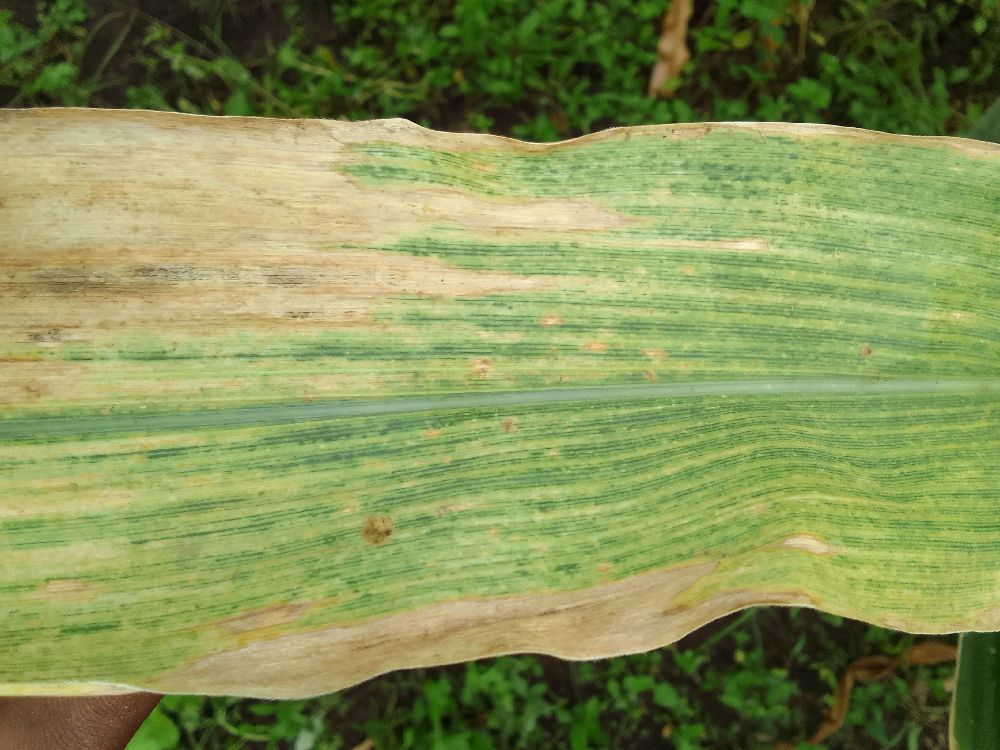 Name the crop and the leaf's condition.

maize, maize lethal necrosis
